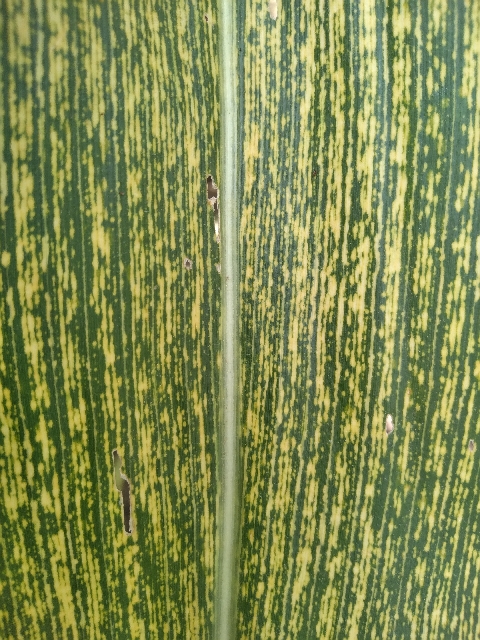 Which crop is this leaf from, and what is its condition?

maize, maize streak virus
